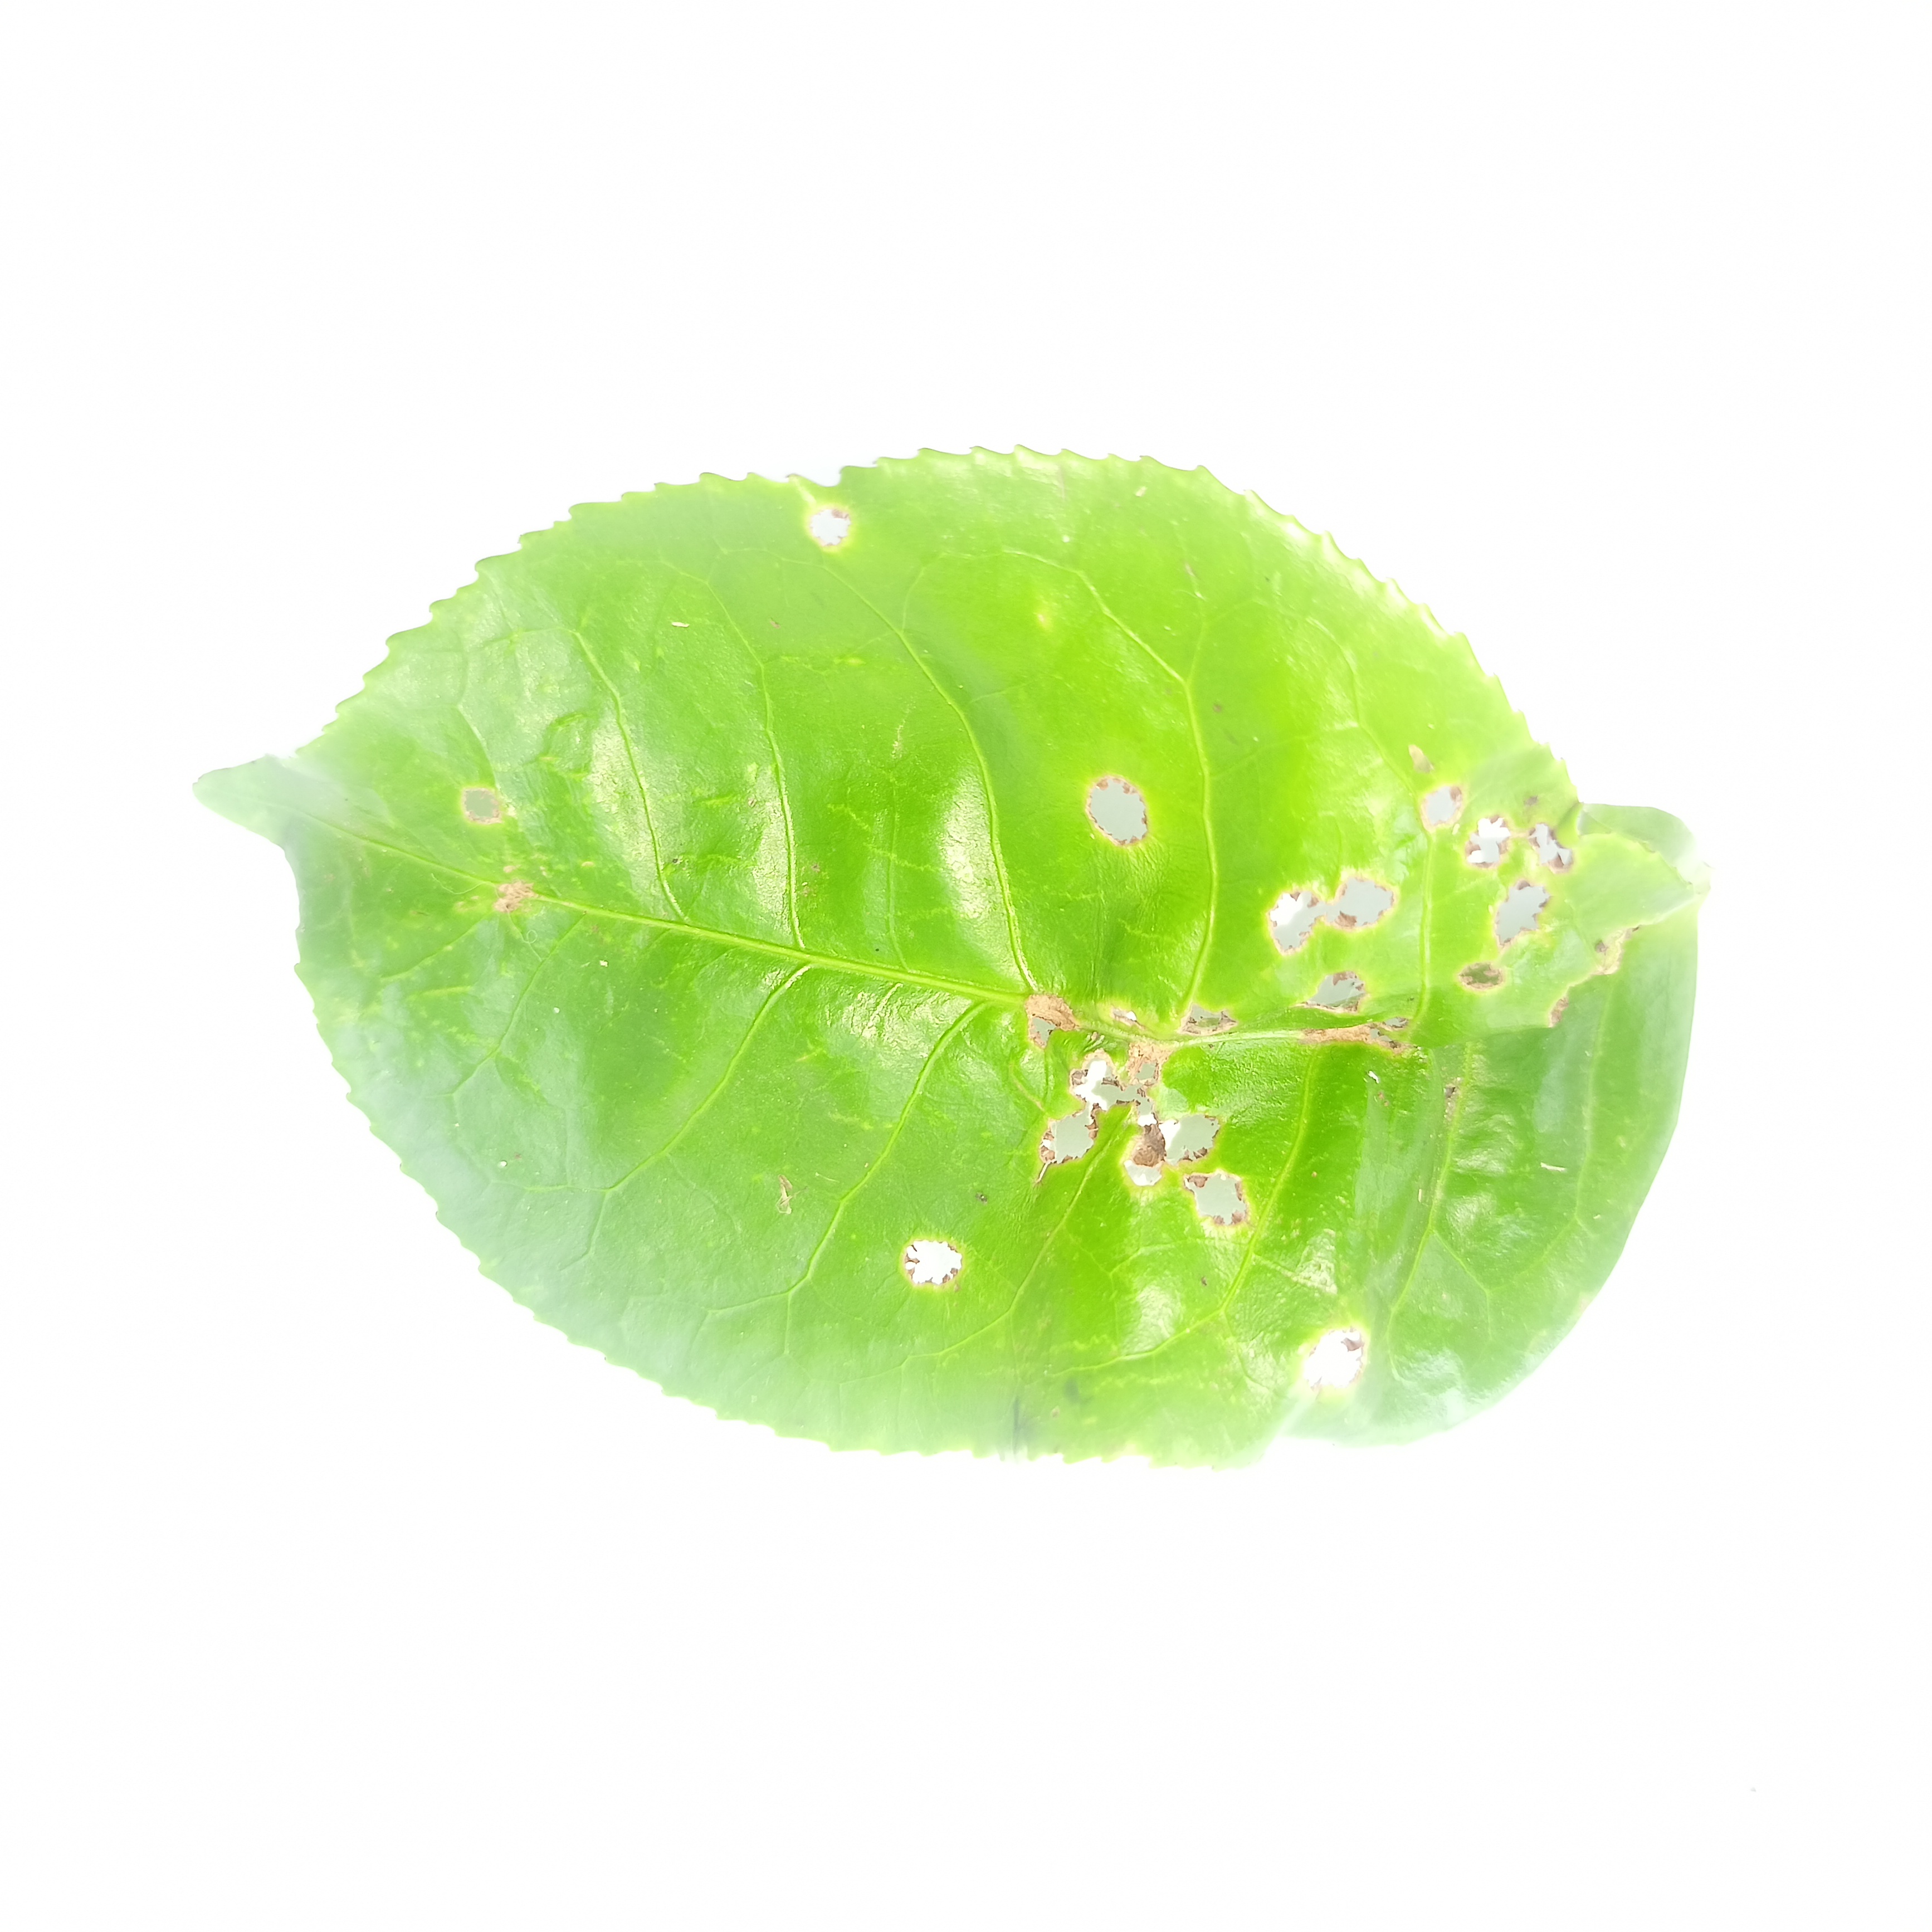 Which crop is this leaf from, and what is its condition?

tea, helopeltis
